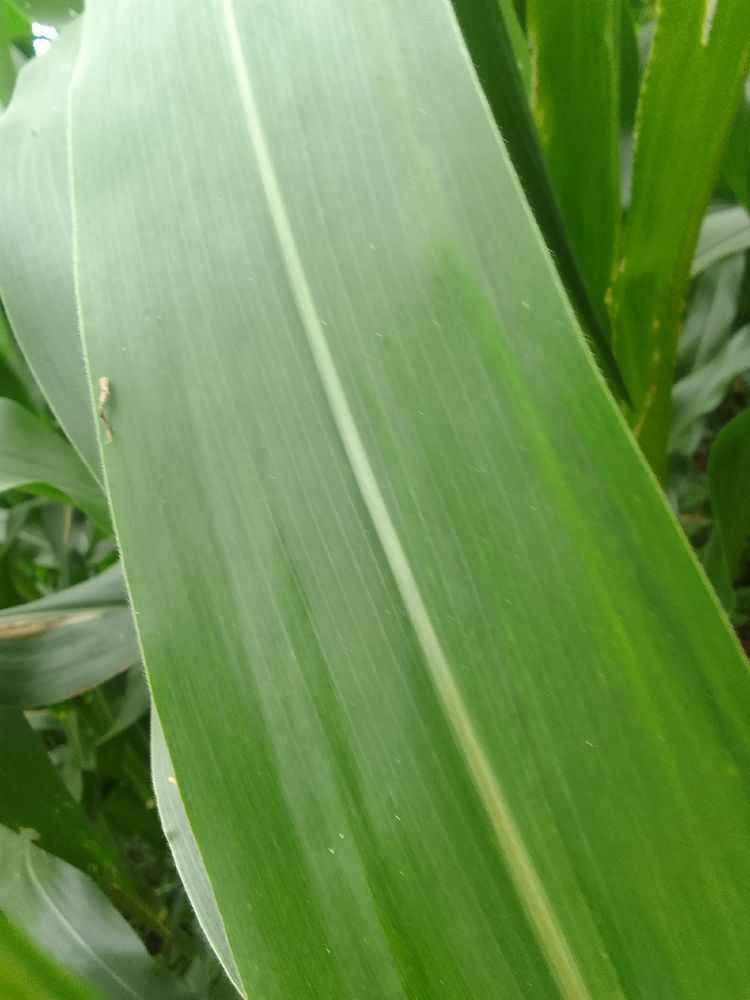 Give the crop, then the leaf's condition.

maize, healthy
